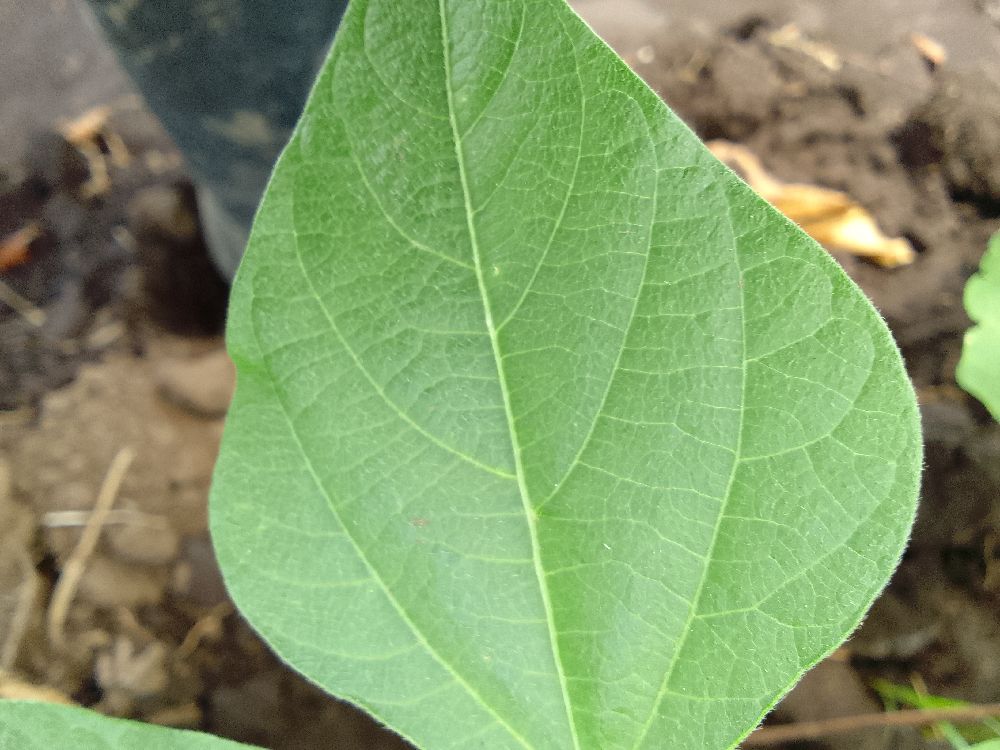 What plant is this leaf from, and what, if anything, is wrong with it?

common bean, healthy
